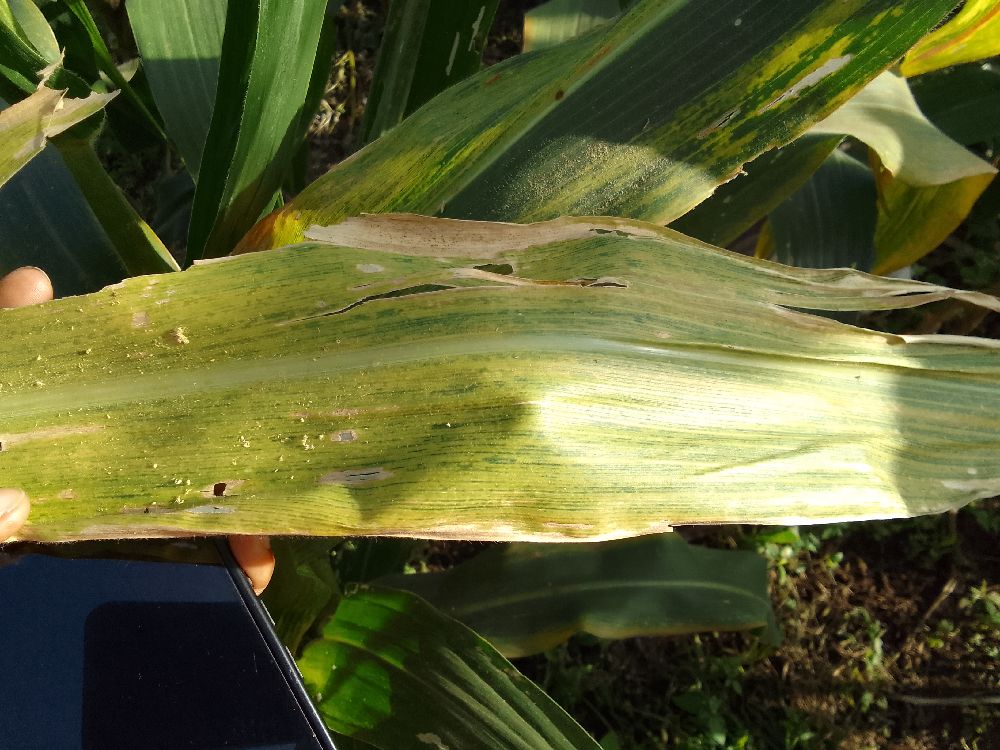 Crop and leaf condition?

maize, maize lethal necrosis
